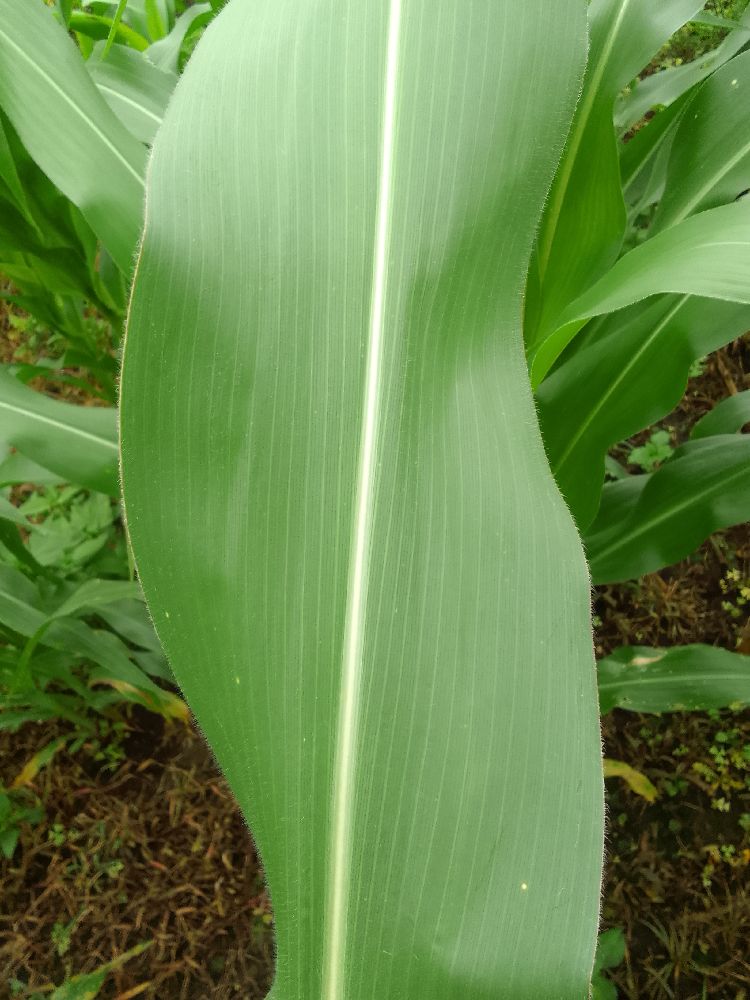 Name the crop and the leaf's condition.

maize, healthy
